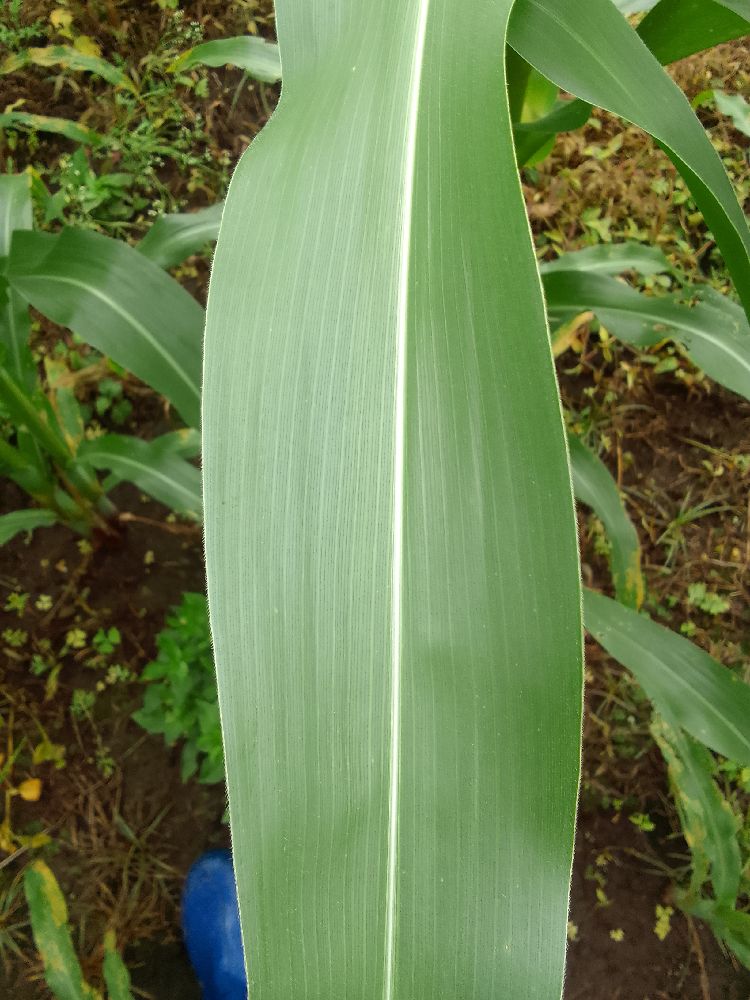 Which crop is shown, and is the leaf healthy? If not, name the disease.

maize, healthy
